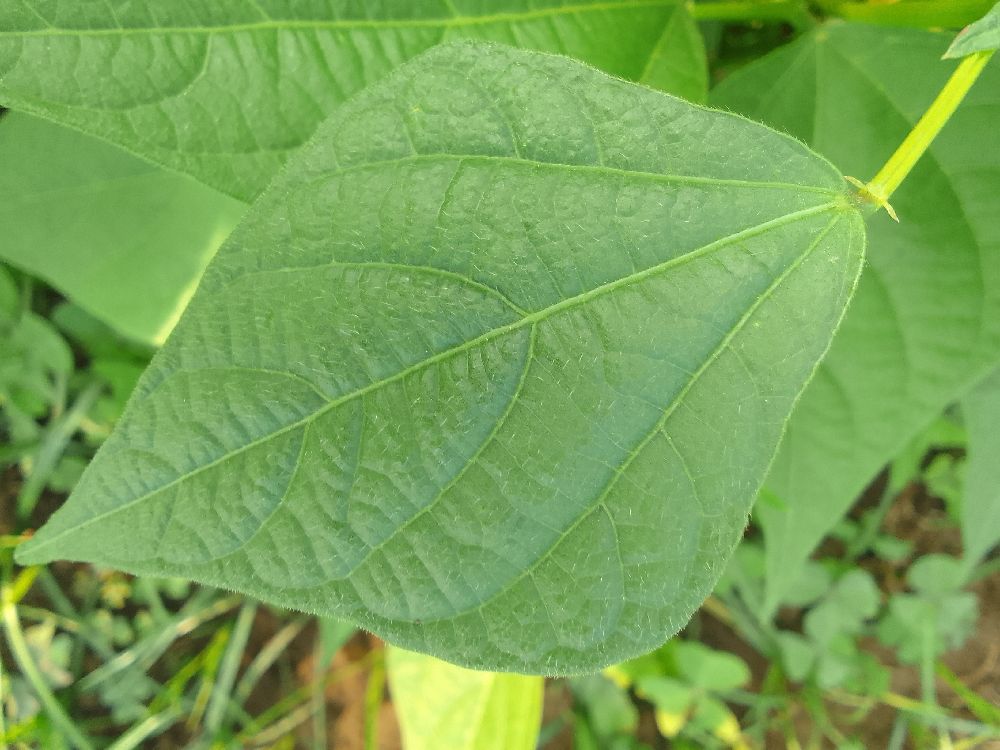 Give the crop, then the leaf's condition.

common bean, healthy
